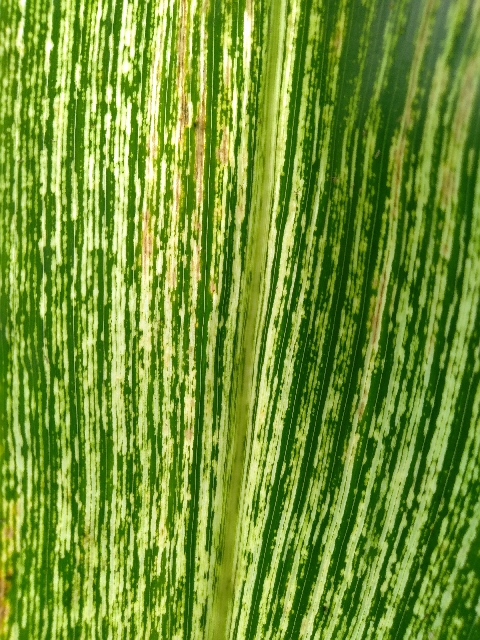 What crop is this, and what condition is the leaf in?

maize, maize streak virus
